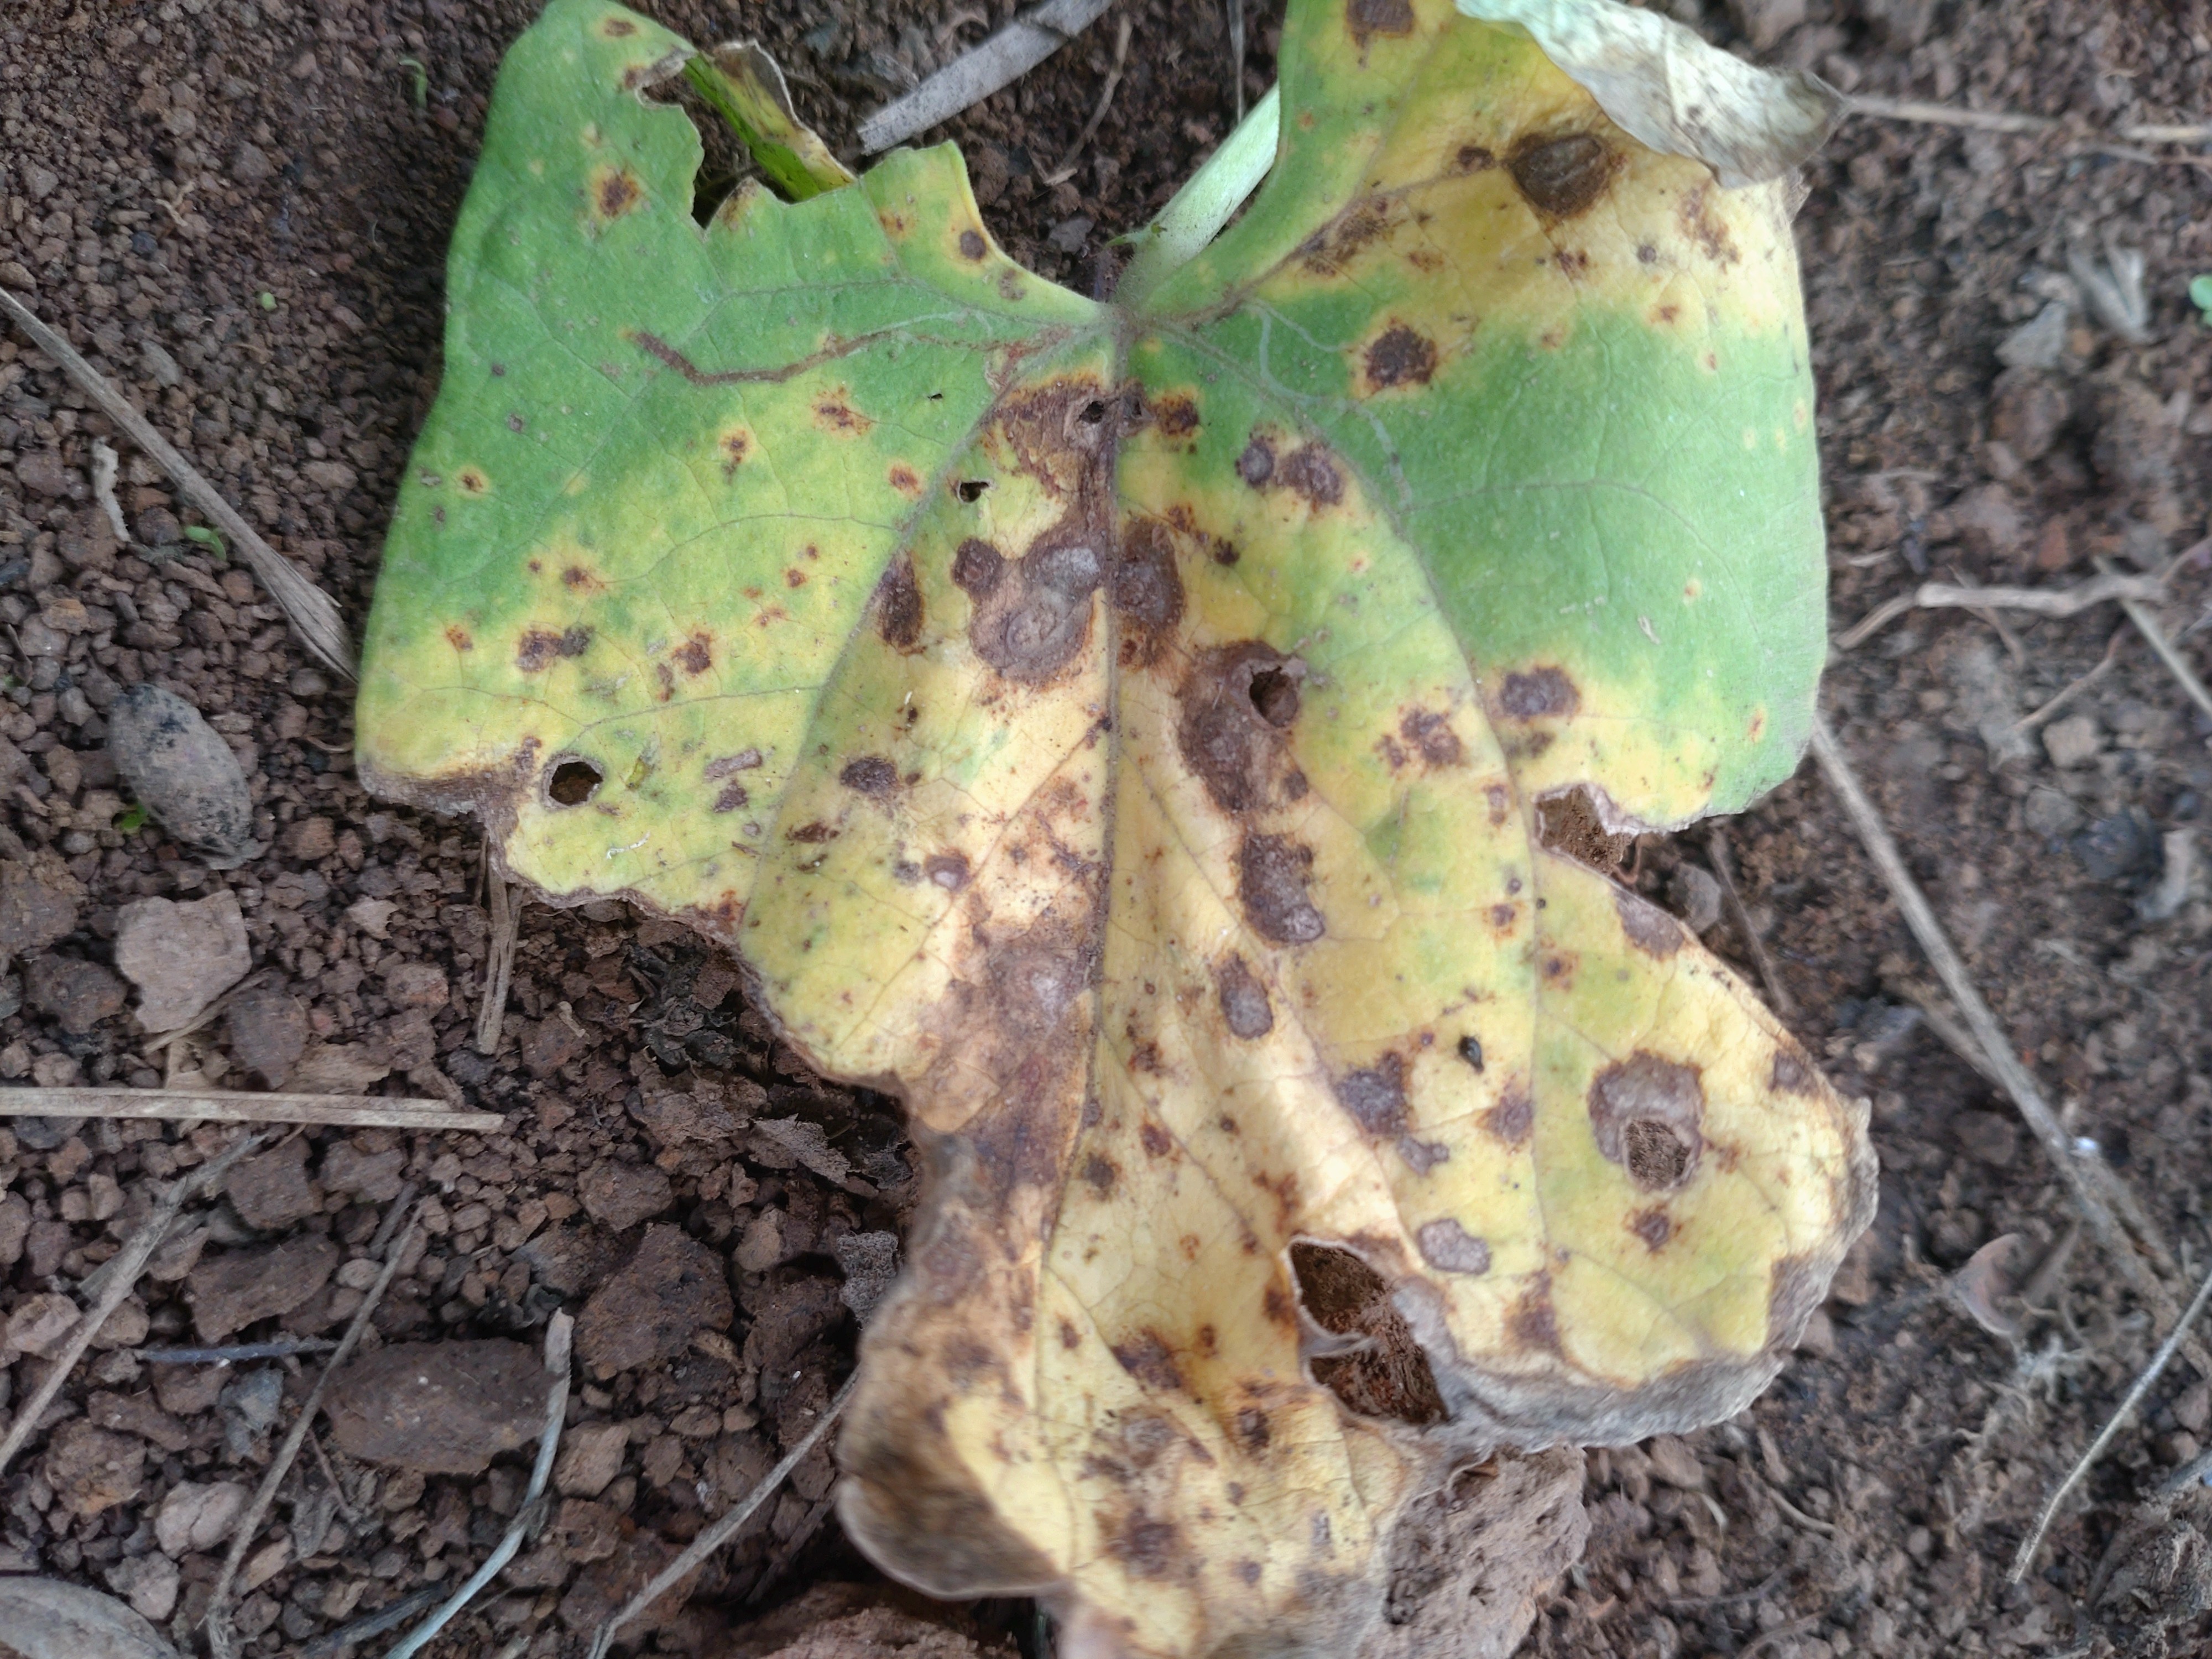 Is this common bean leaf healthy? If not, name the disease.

rust
